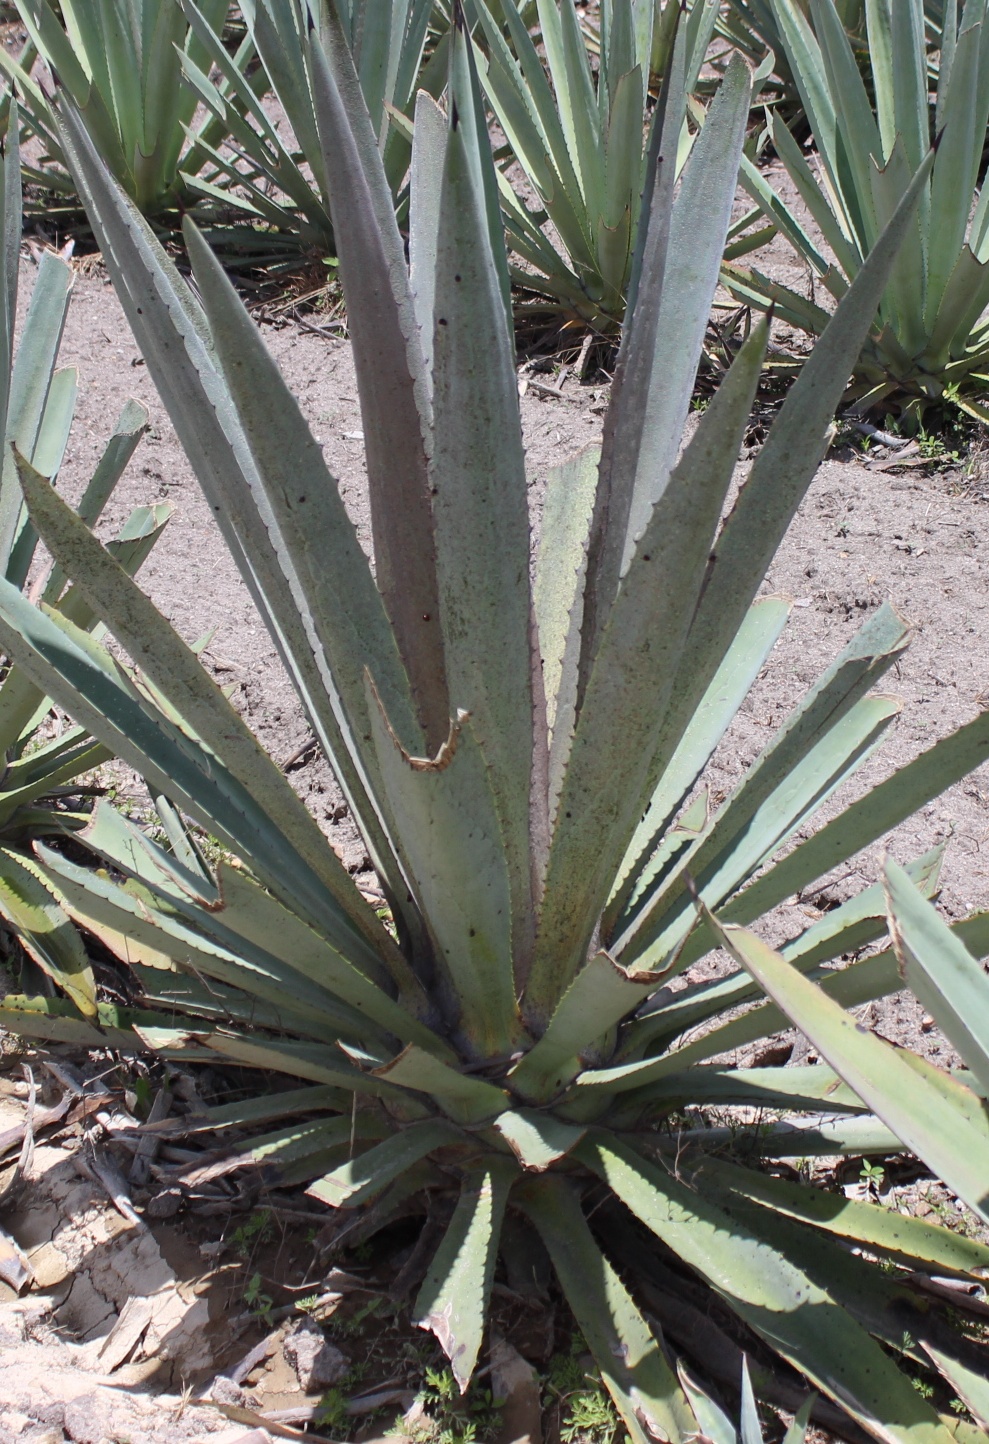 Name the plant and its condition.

agave, spotted
